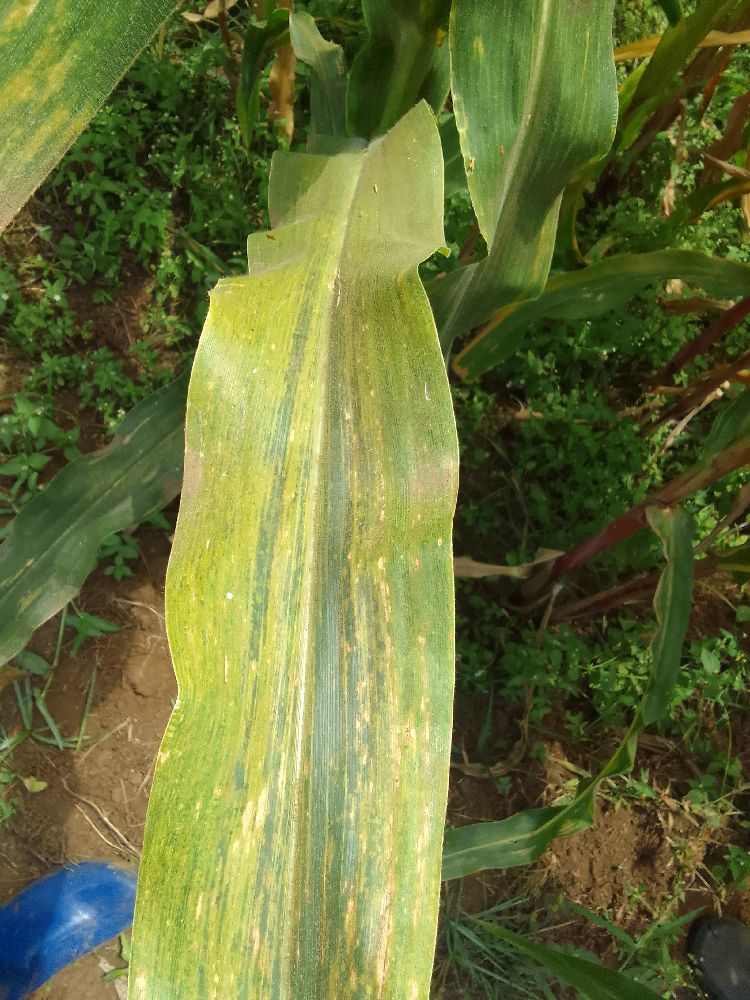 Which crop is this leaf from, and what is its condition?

maize, maize lethal necrosis
